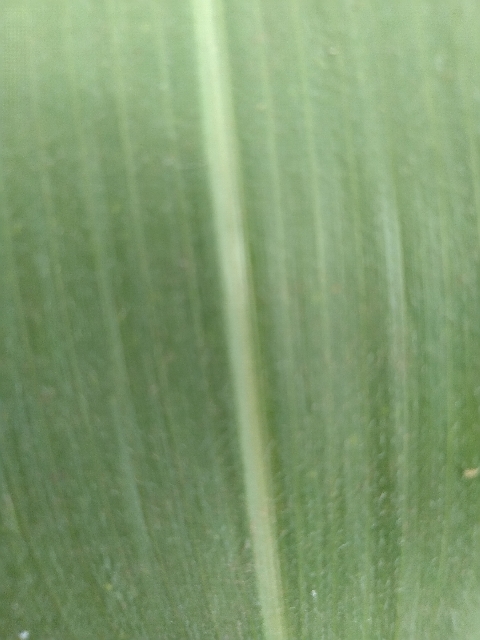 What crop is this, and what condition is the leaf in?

maize, healthy
